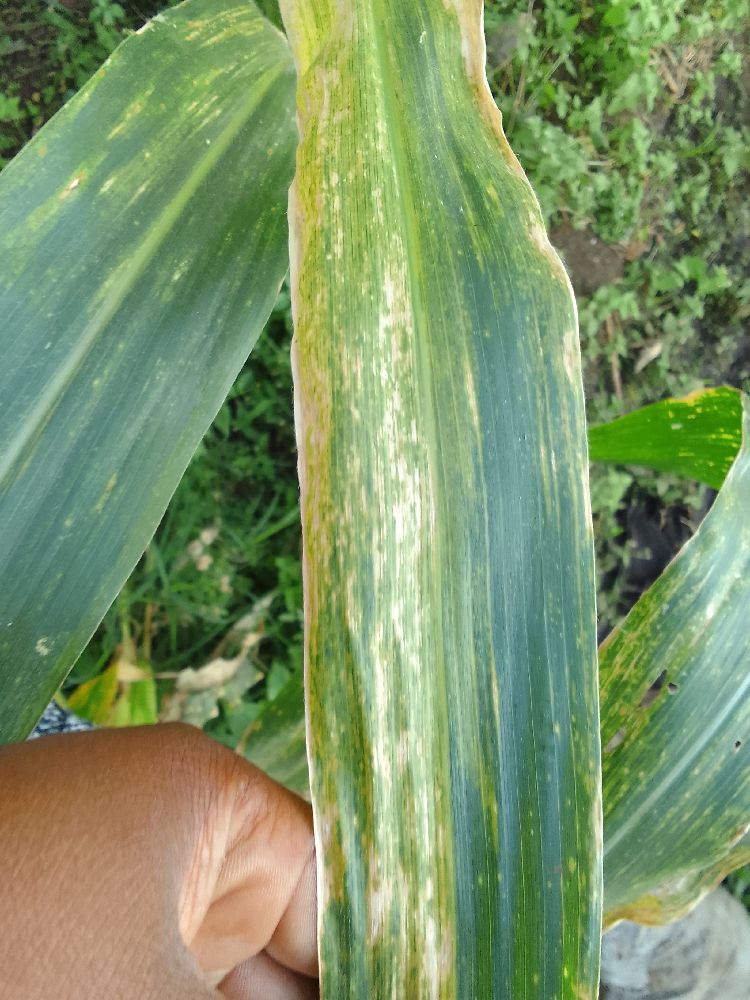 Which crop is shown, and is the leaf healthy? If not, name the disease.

maize, maize lethal necrosis
